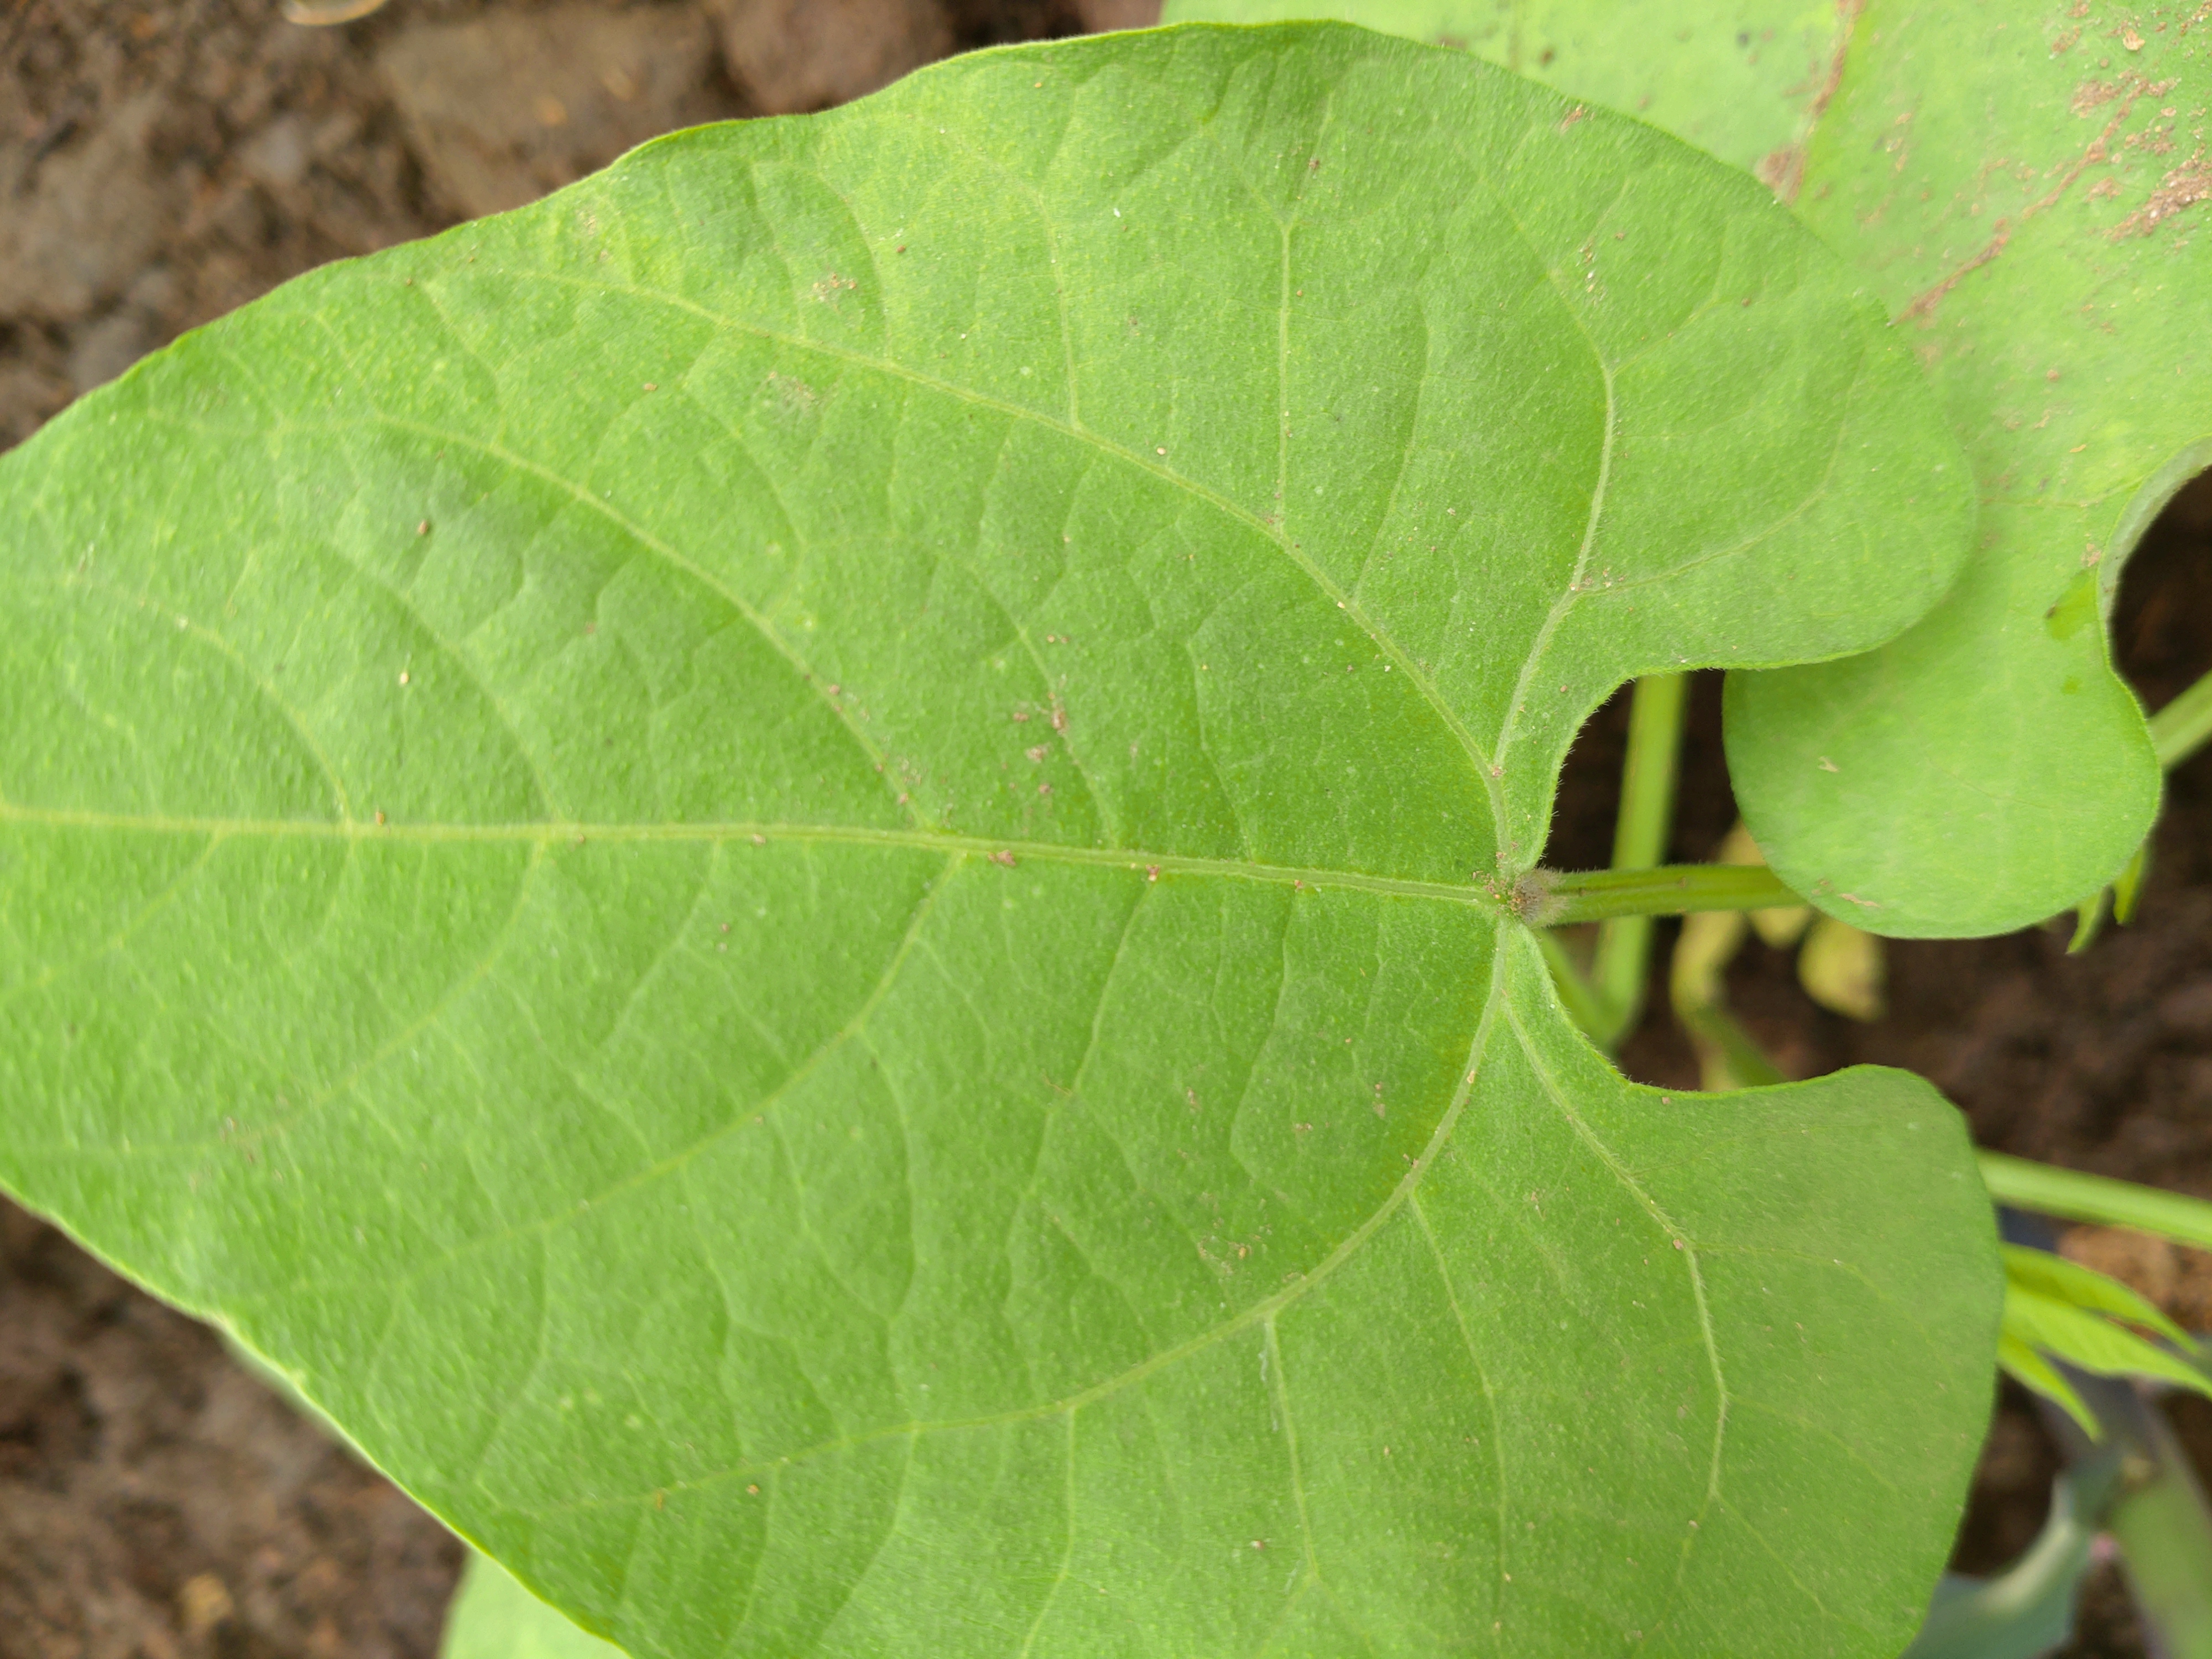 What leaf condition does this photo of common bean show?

healthy
